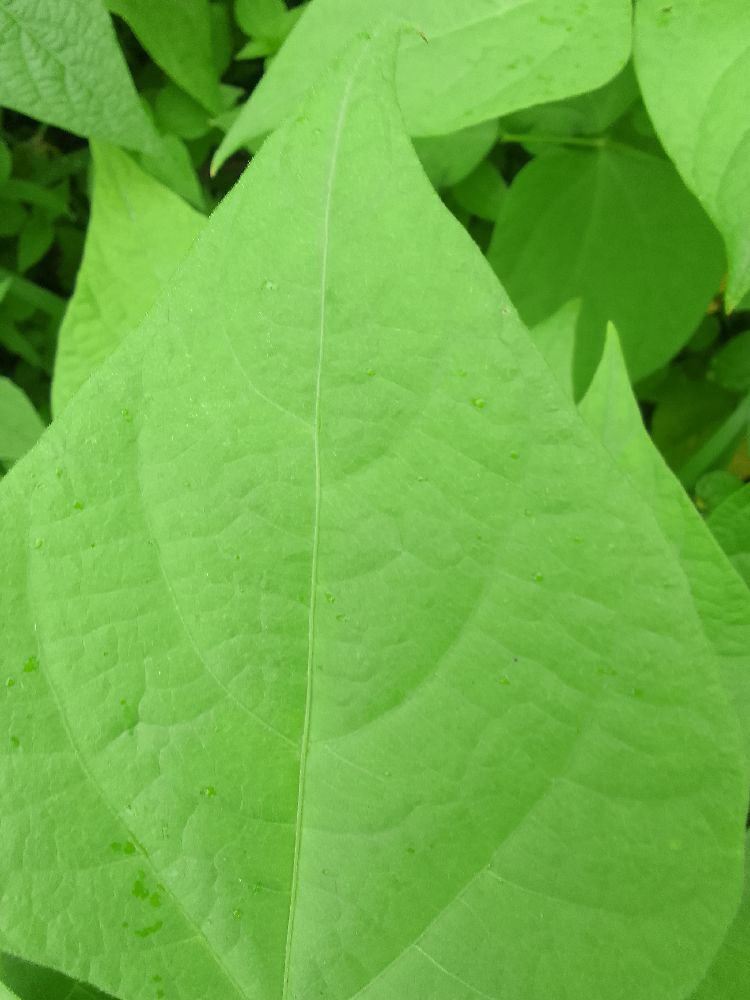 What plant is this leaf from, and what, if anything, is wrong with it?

common bean, healthy
